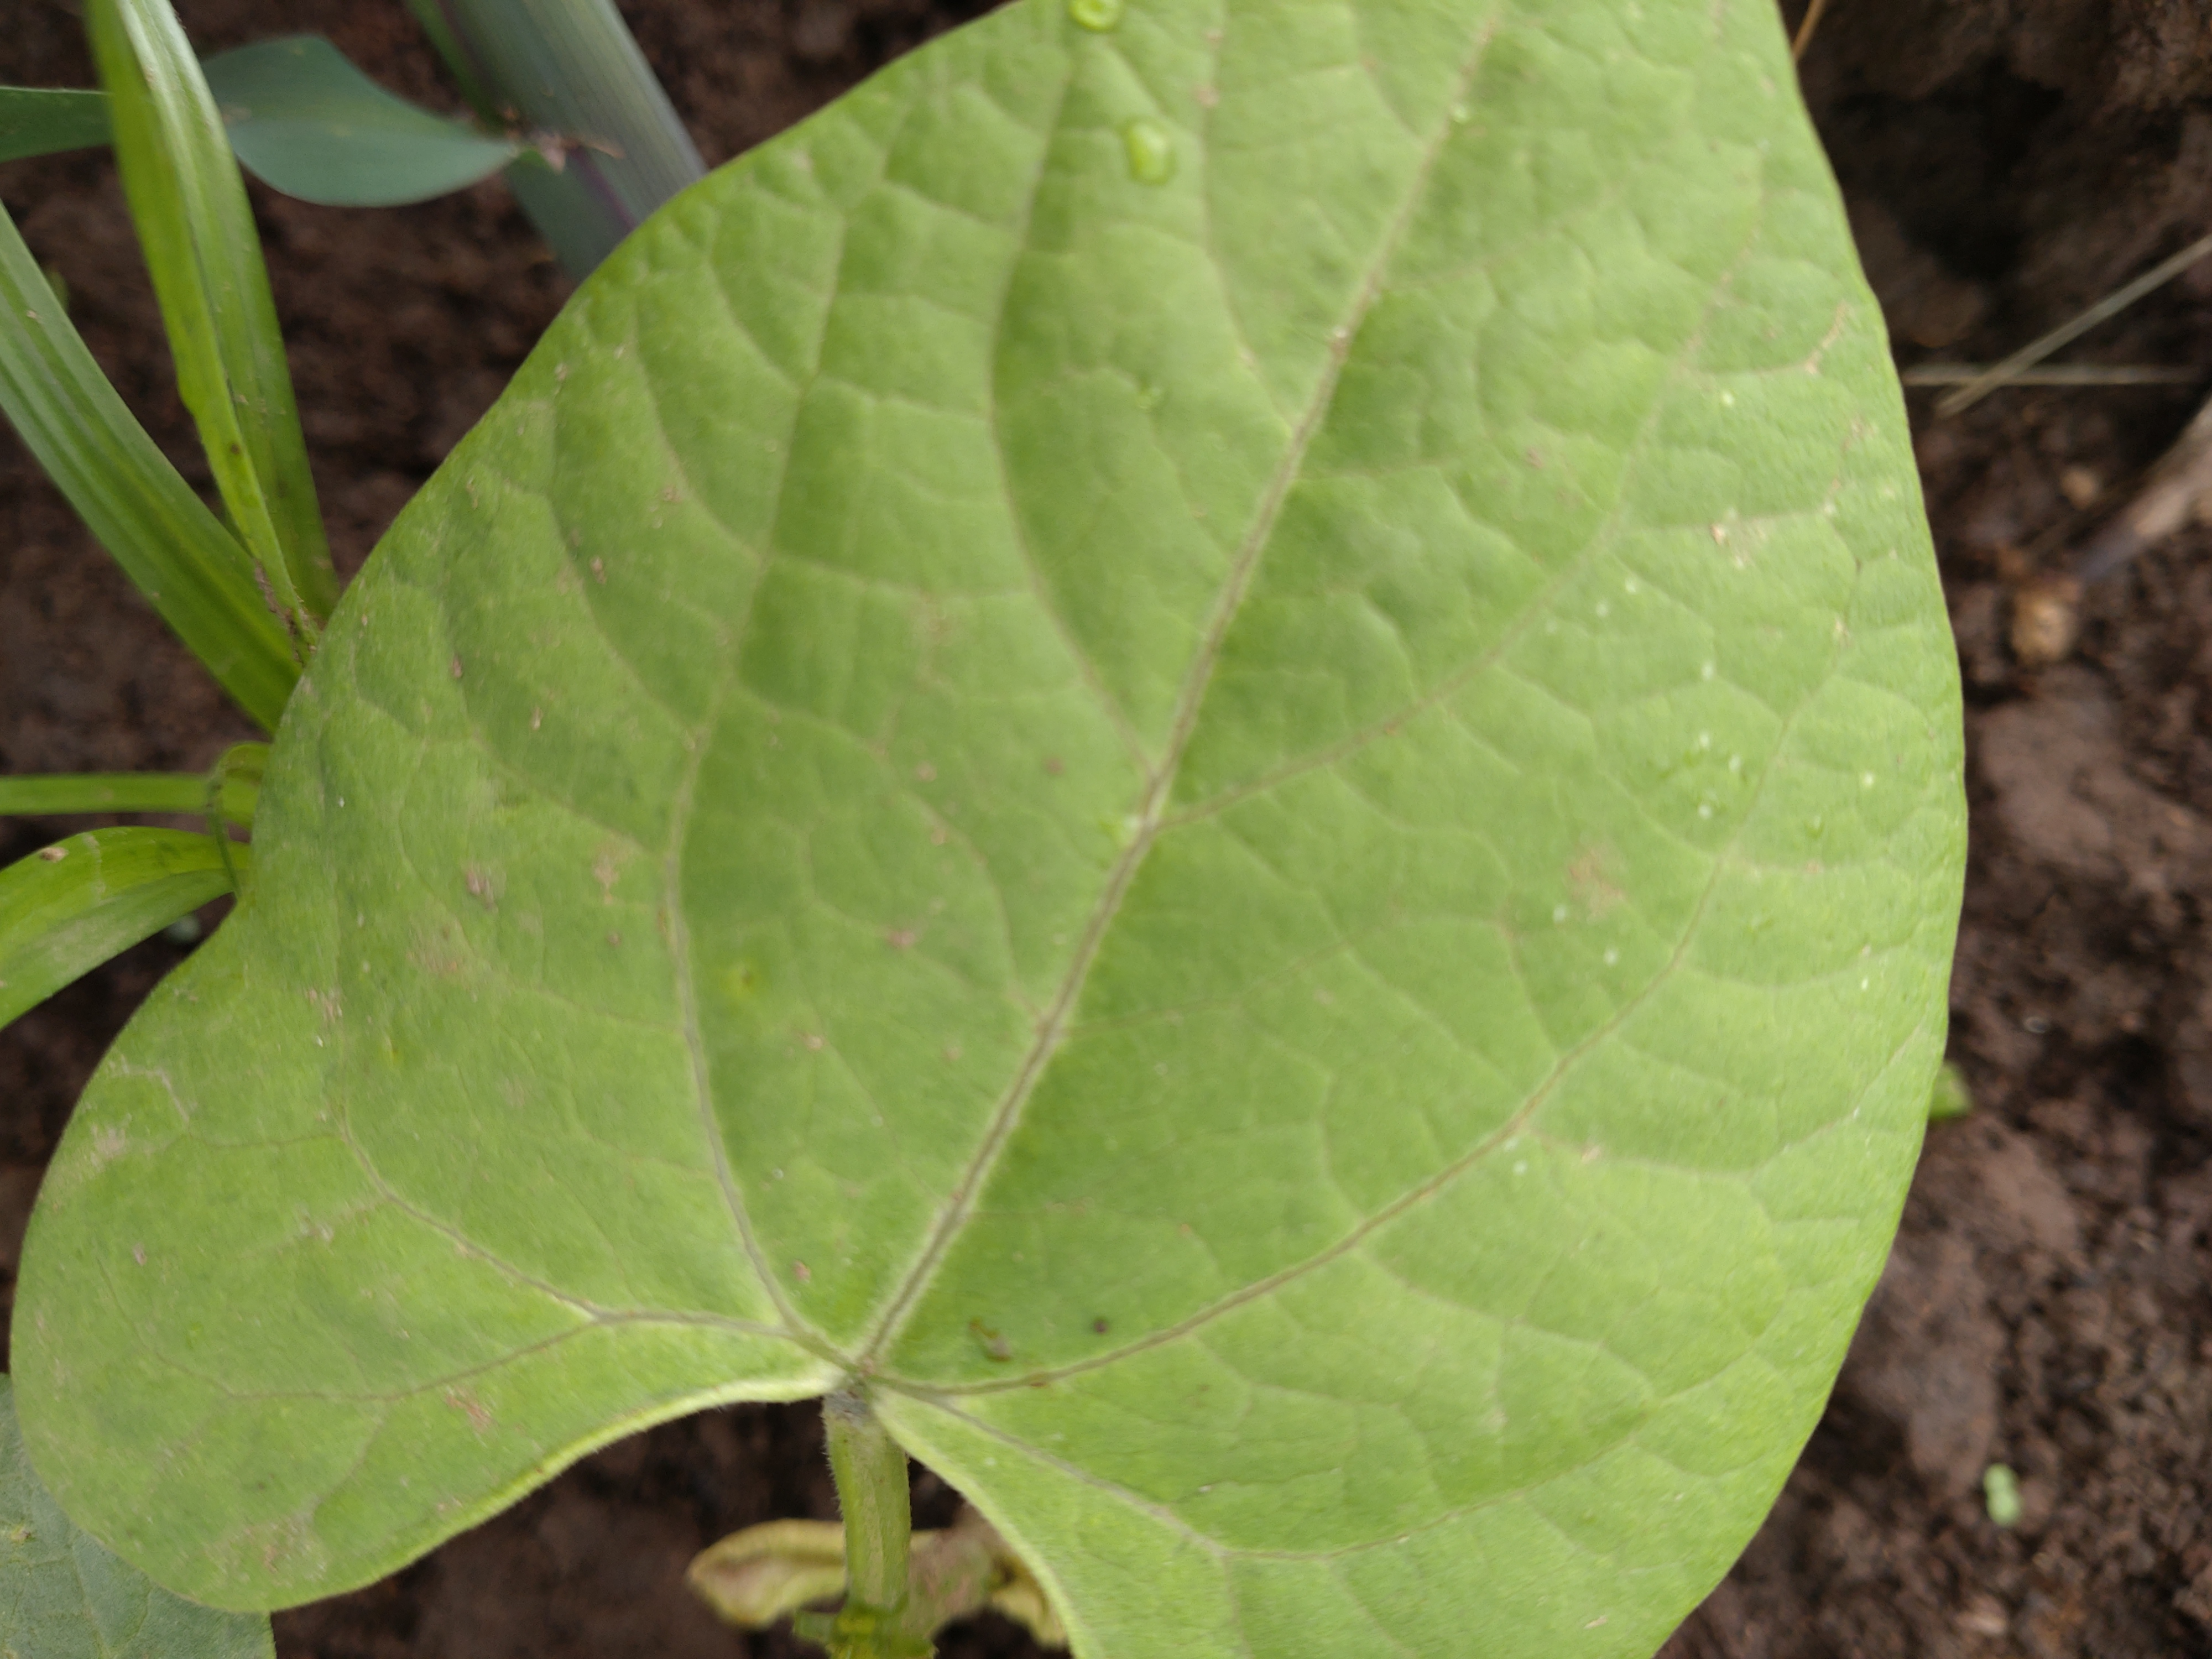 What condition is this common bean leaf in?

healthy
